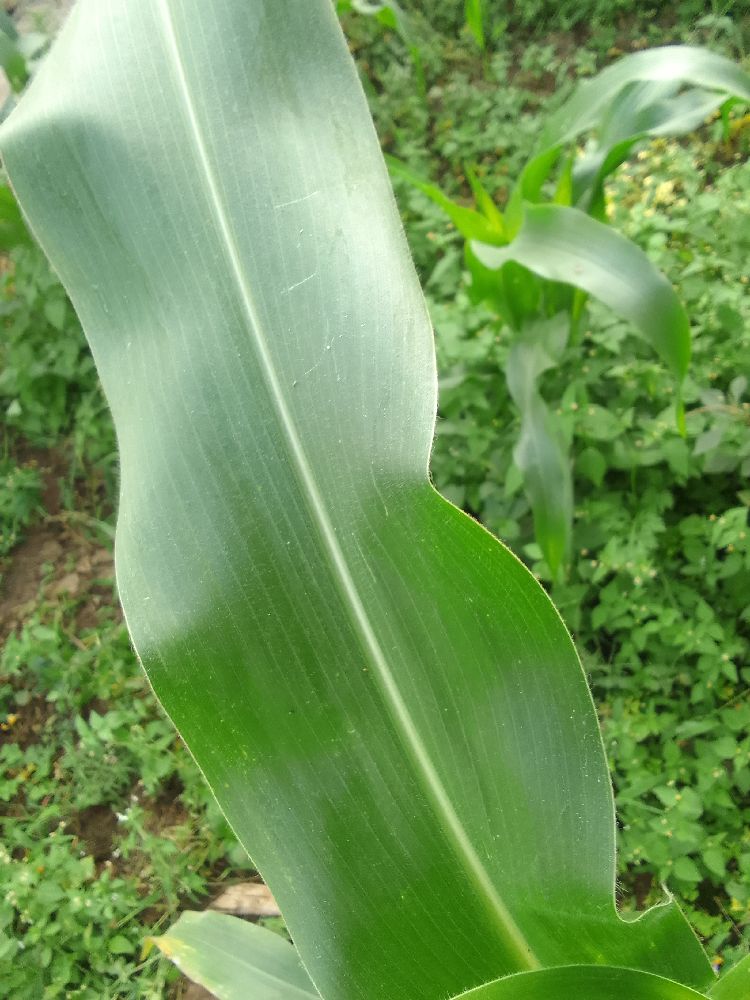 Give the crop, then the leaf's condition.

maize, healthy
